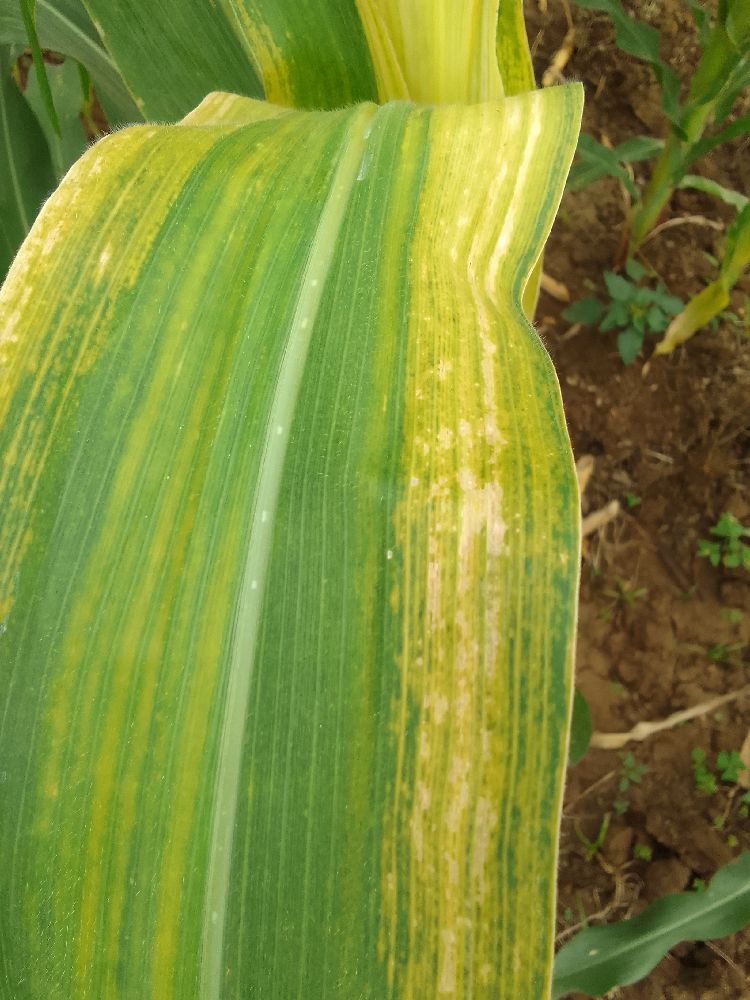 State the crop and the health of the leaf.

maize, maize lethal necrosis
